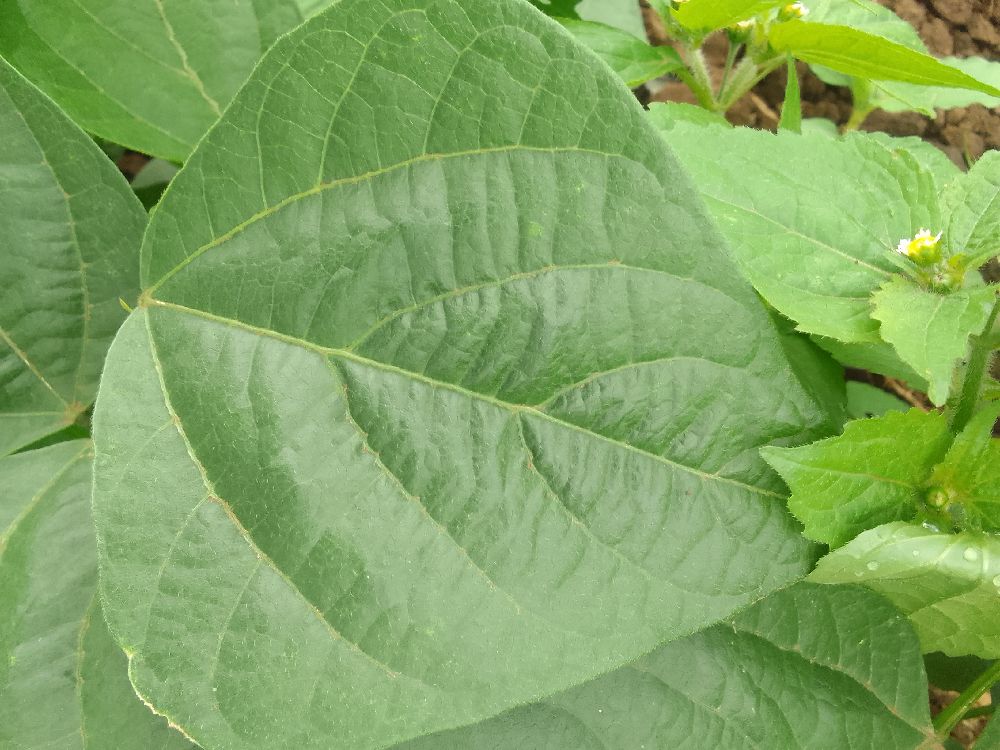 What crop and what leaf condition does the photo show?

common bean, healthy
